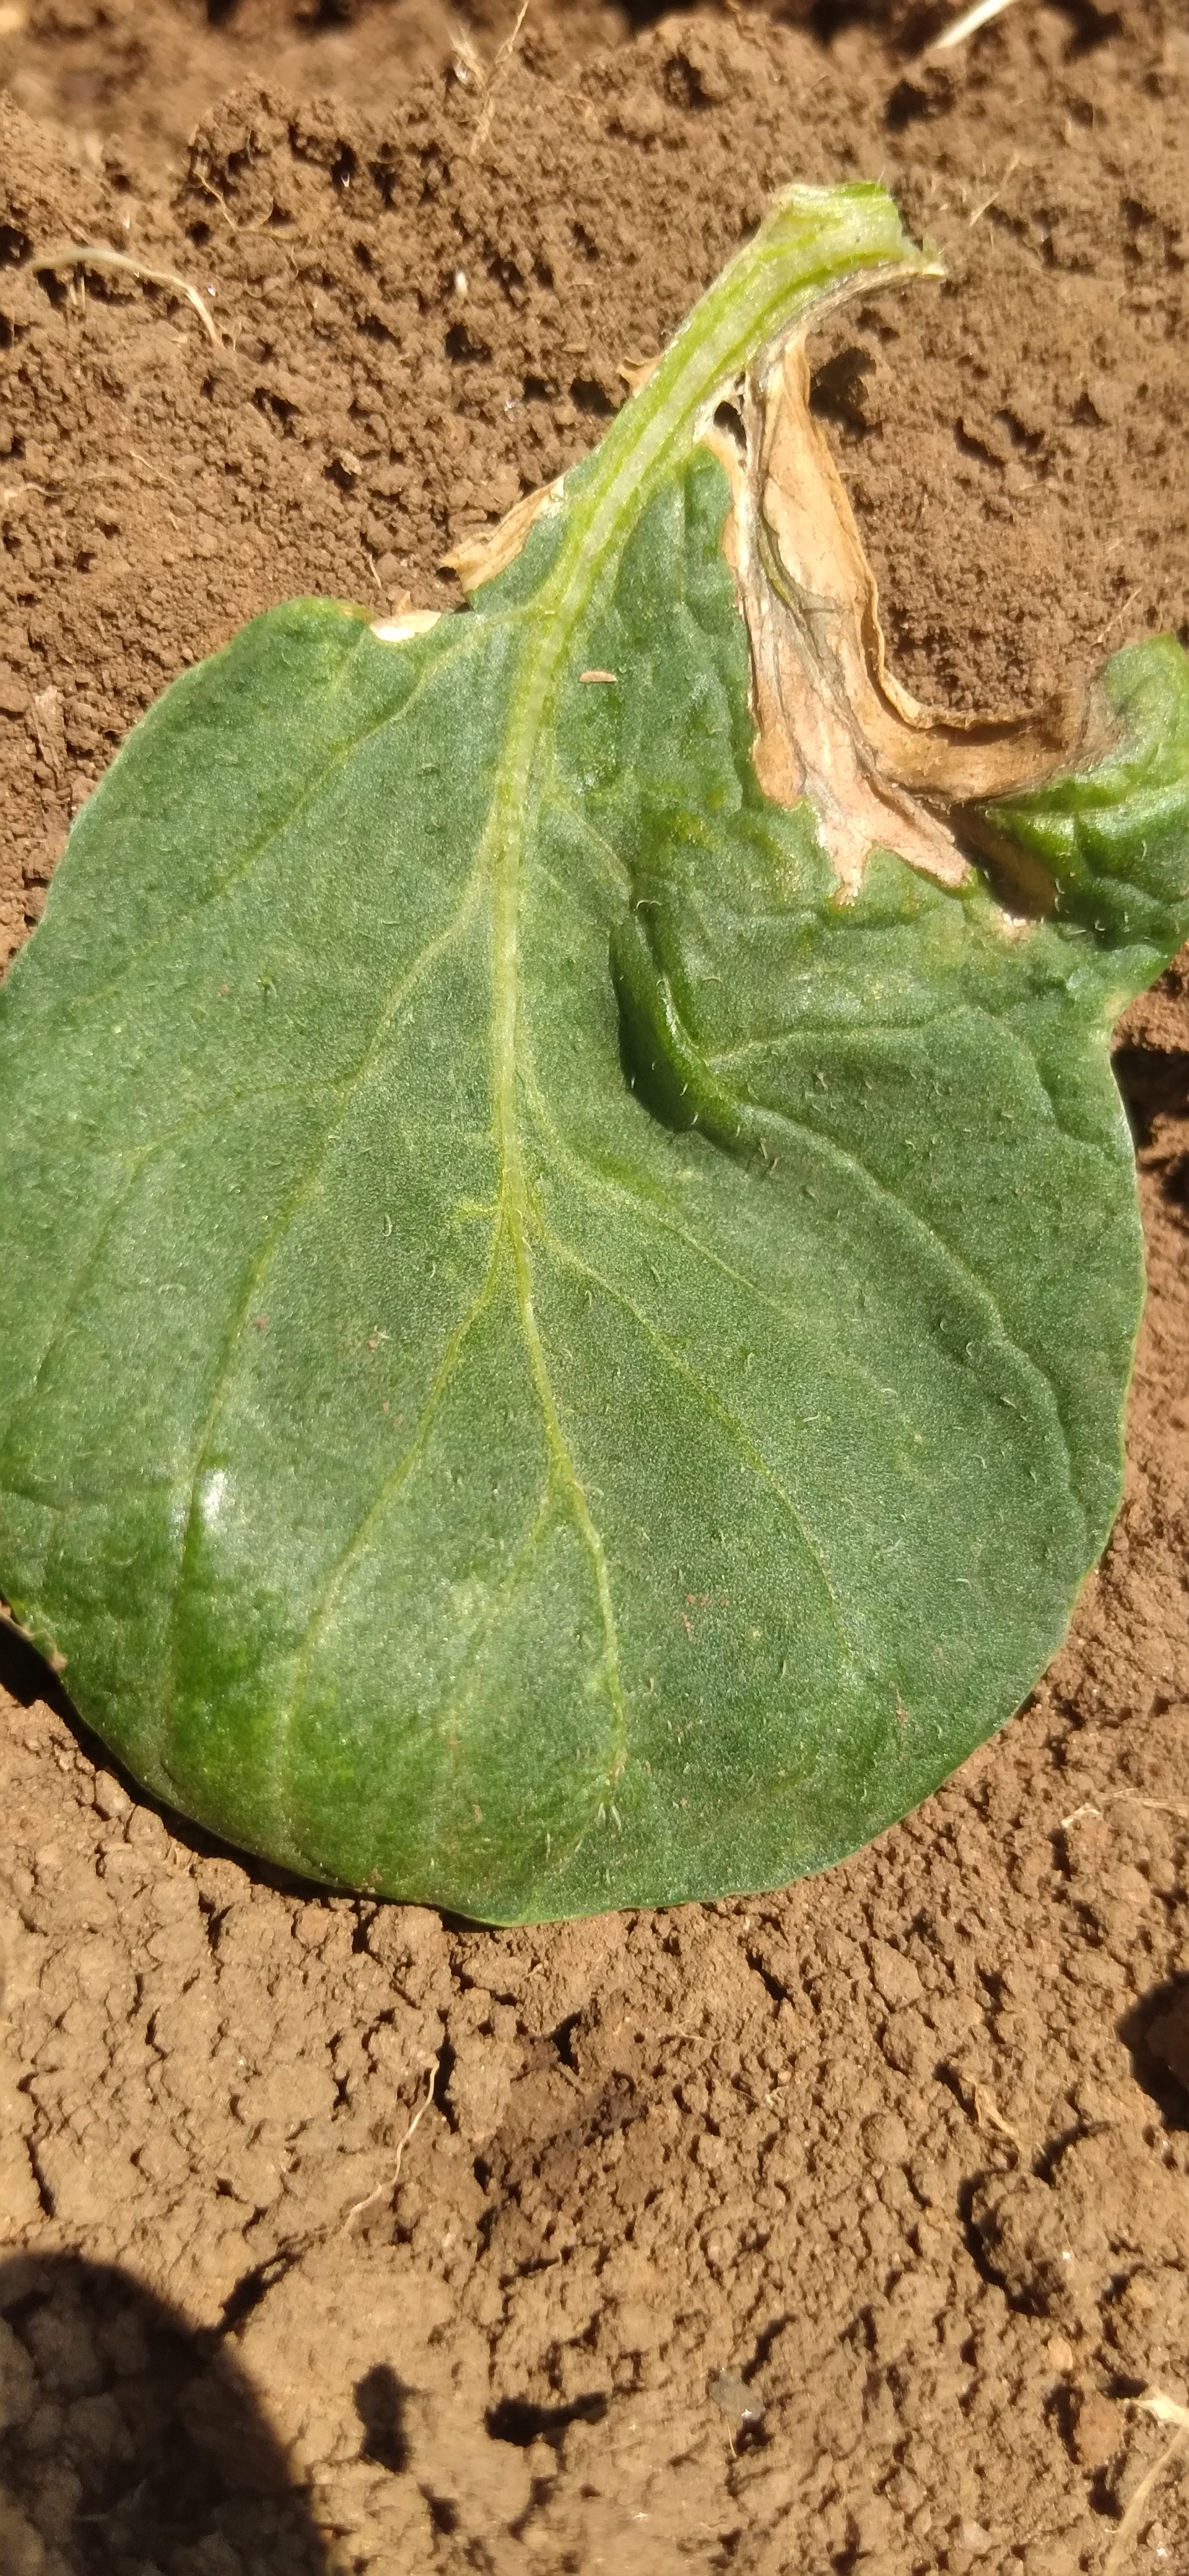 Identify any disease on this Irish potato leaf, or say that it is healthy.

early blight
